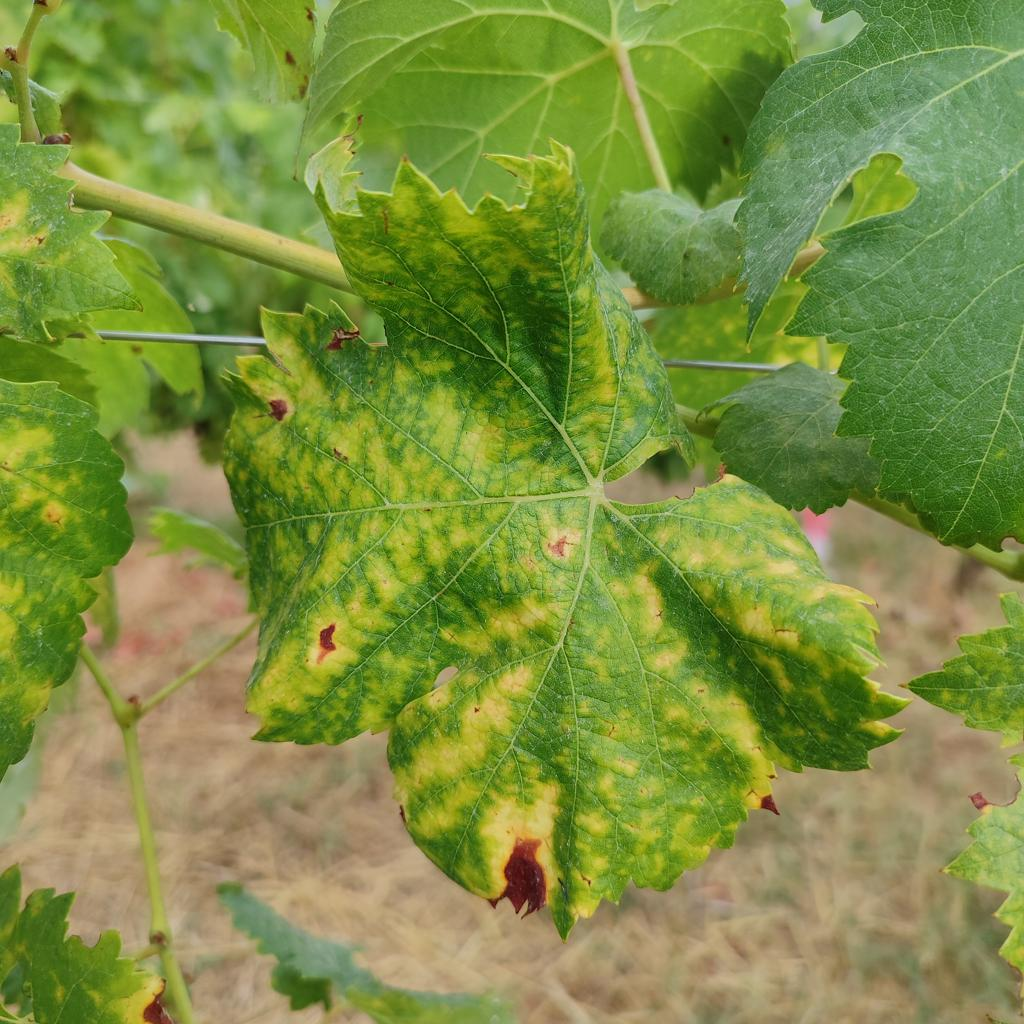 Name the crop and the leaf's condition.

grapevine, esca complex
